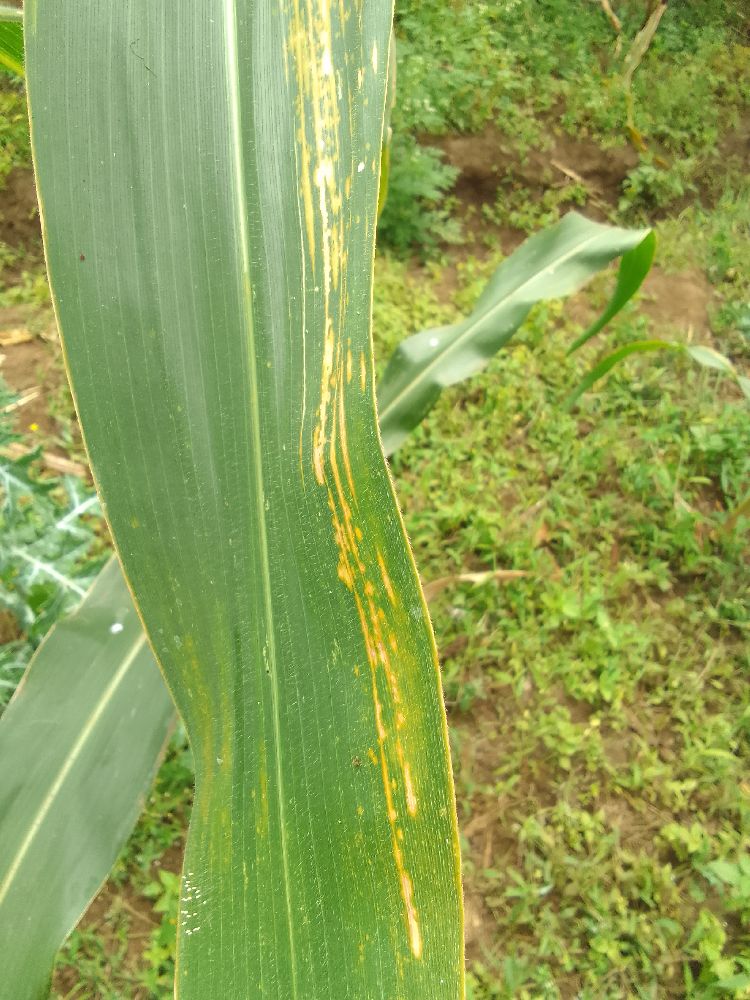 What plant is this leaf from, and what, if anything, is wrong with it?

maize, maize lethal necrosis
